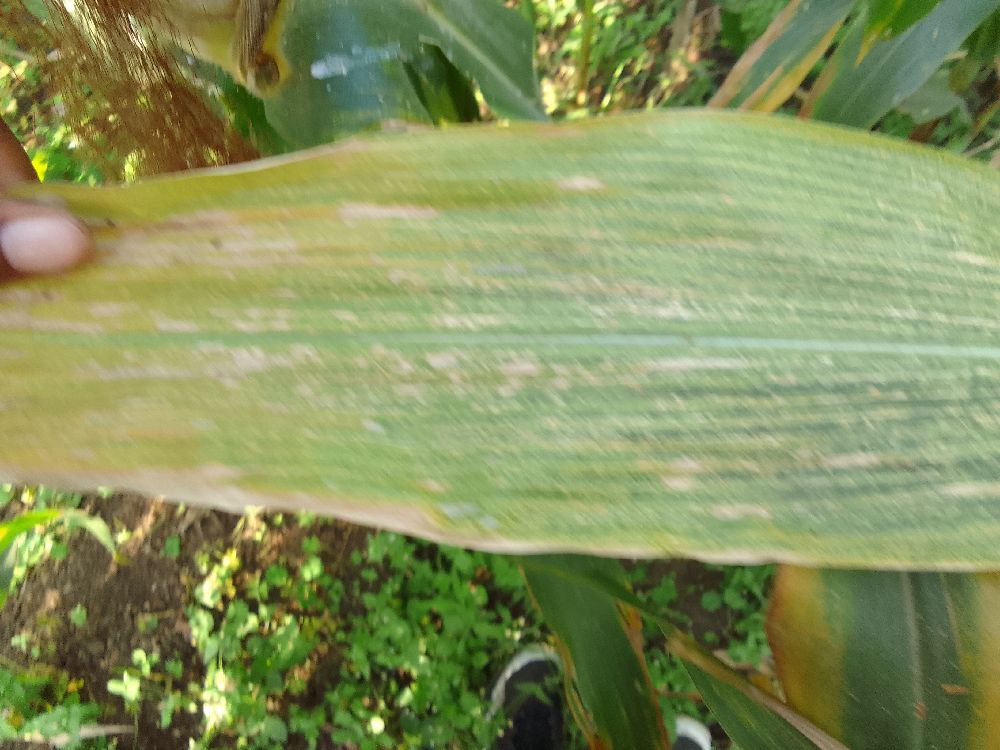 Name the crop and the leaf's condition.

maize, maize lethal necrosis
